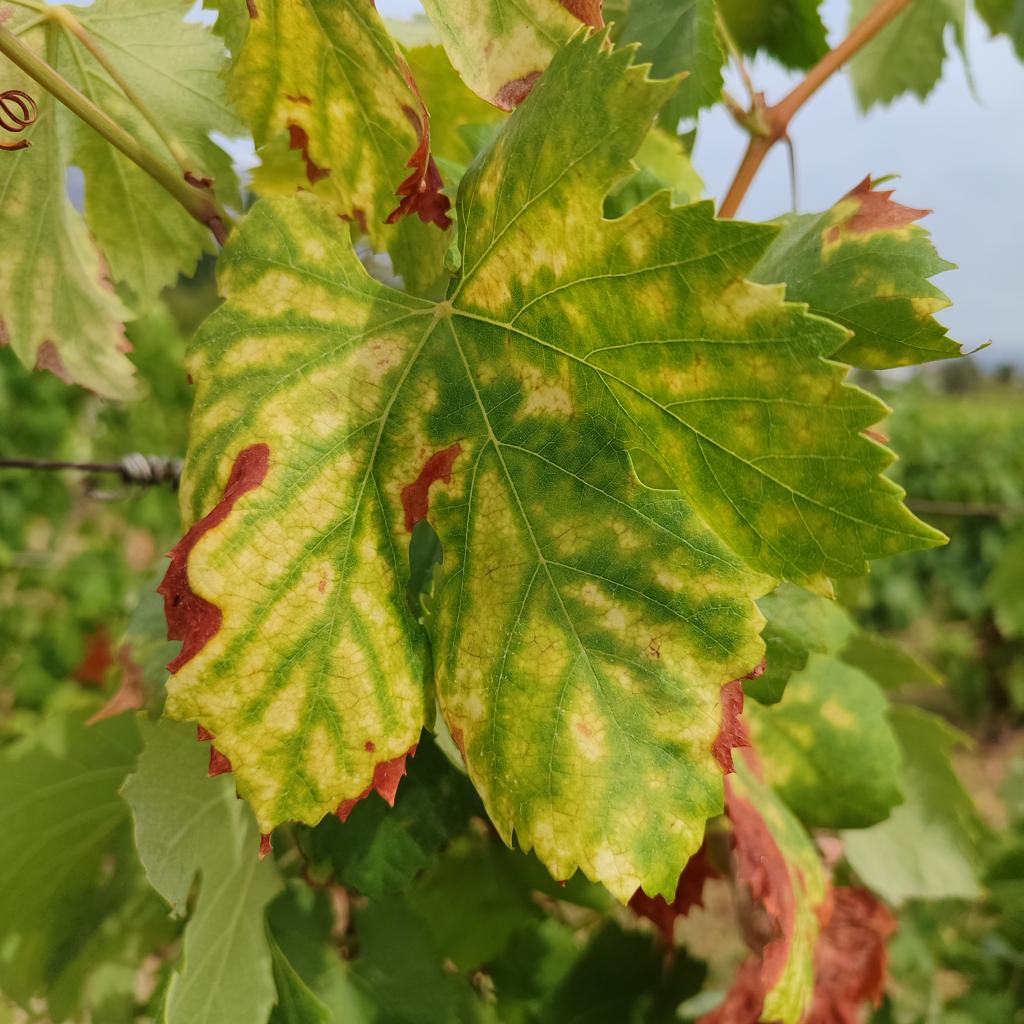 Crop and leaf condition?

grapevine, esca complex
